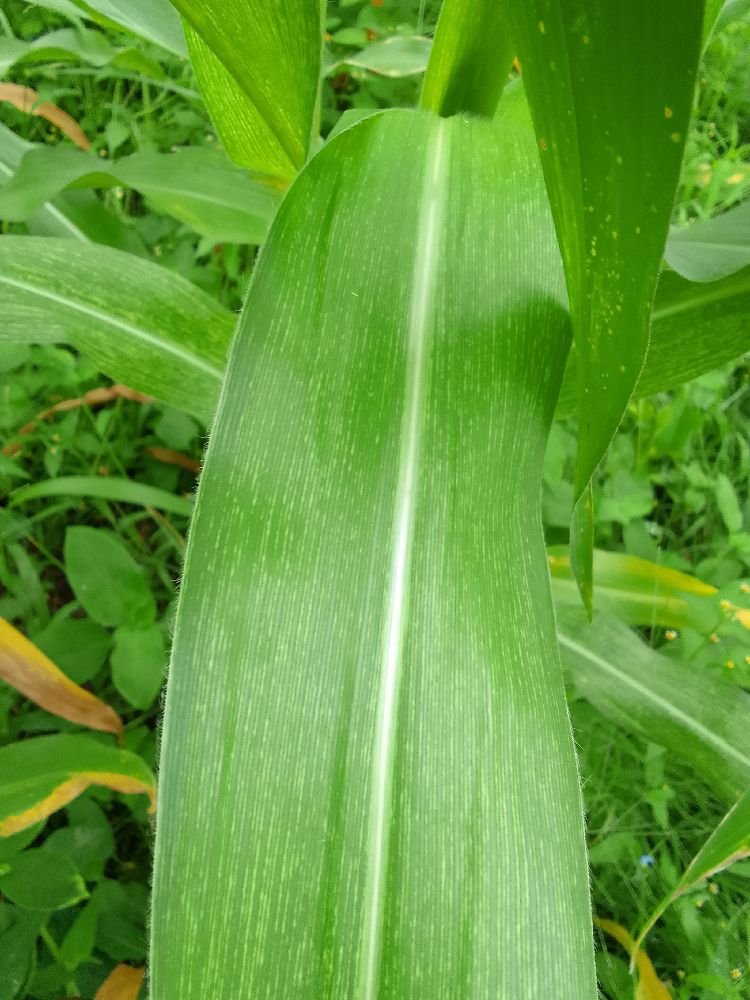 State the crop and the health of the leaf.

maize, maize streak virus
